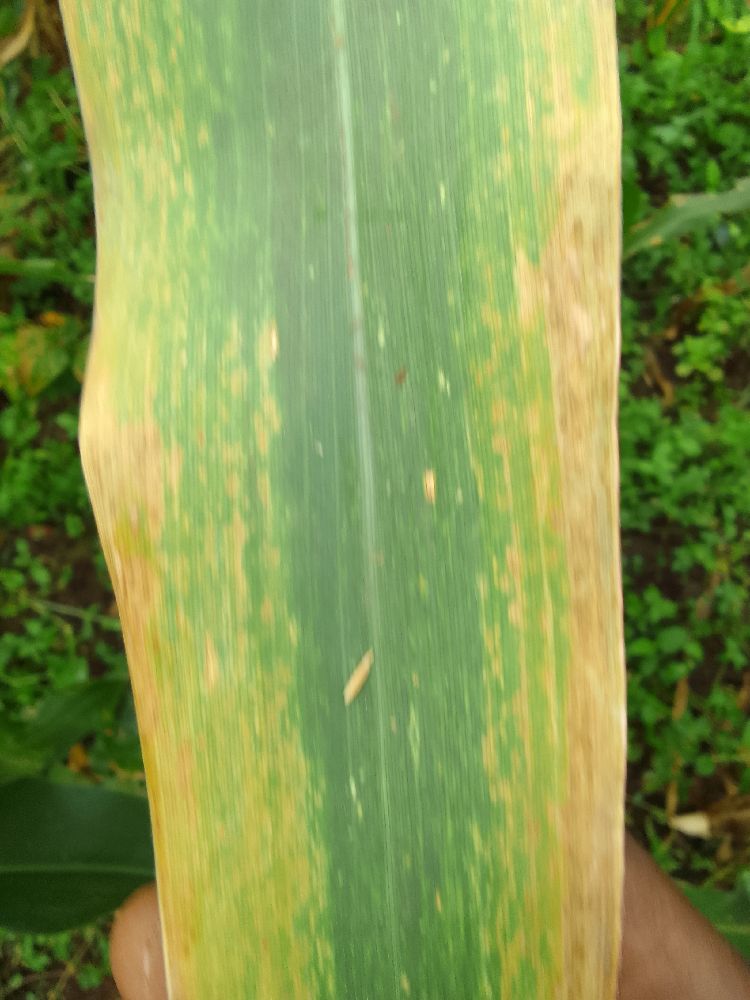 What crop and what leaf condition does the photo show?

maize, maize lethal necrosis
